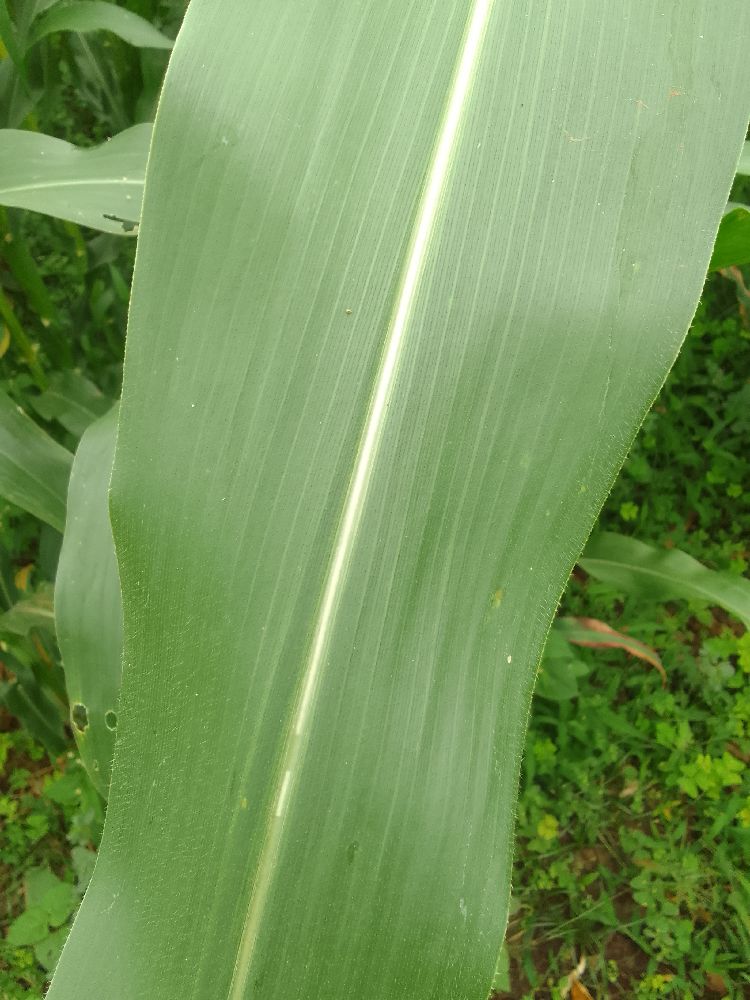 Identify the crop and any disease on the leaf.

maize, healthy
